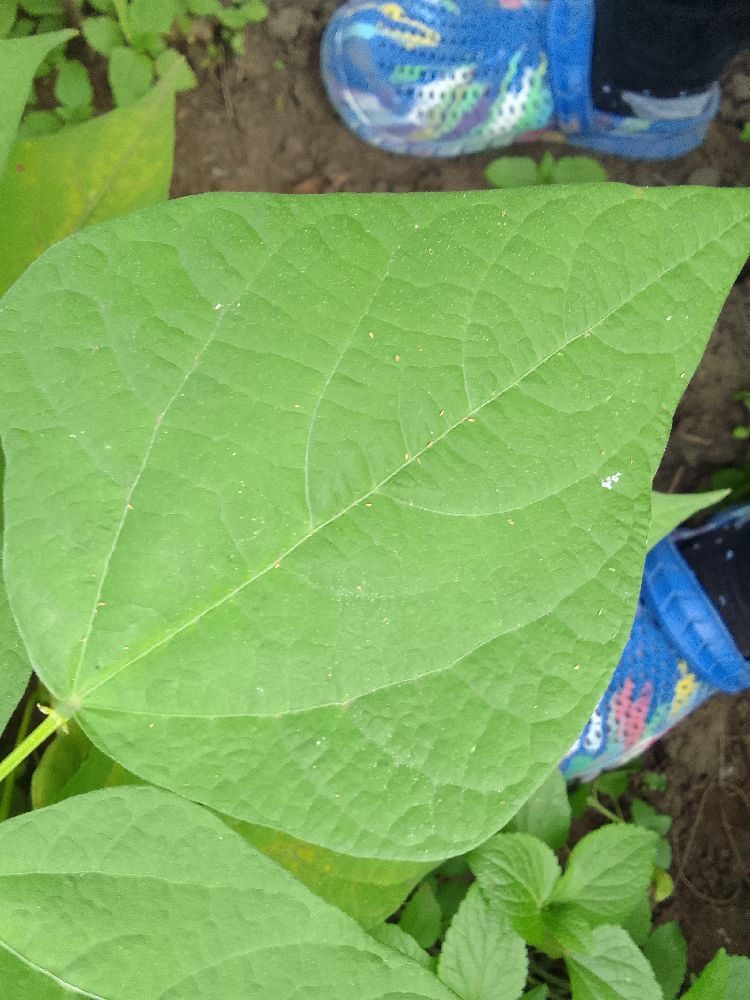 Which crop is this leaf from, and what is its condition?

common bean, healthy
